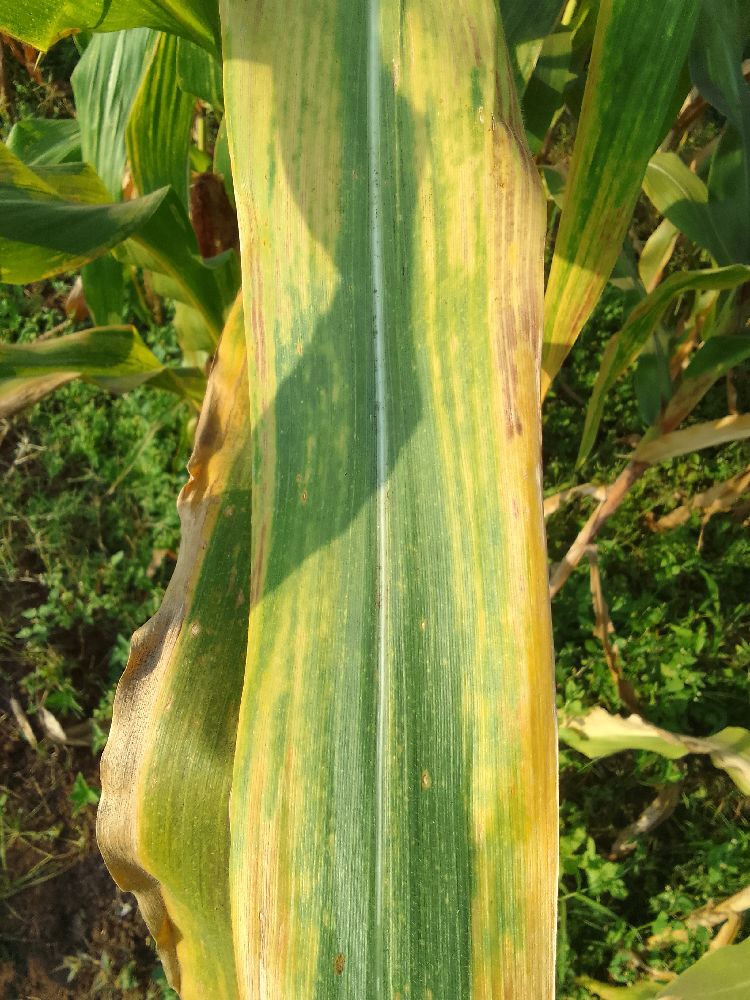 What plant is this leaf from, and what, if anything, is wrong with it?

maize, maize lethal necrosis
